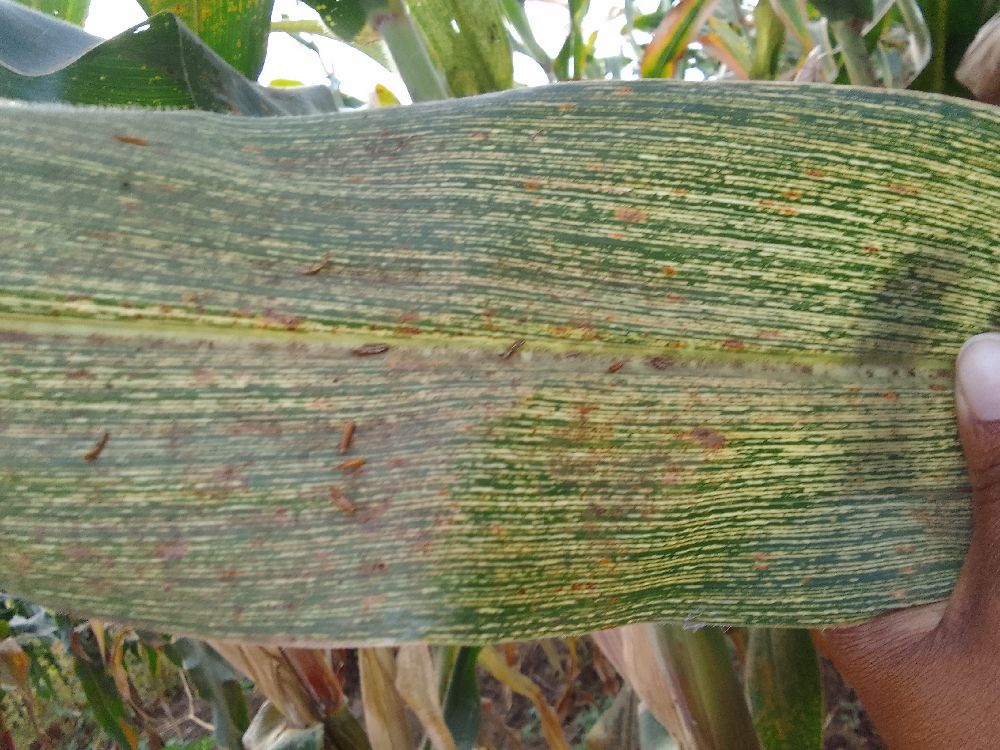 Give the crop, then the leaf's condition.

maize, maize streak virus
